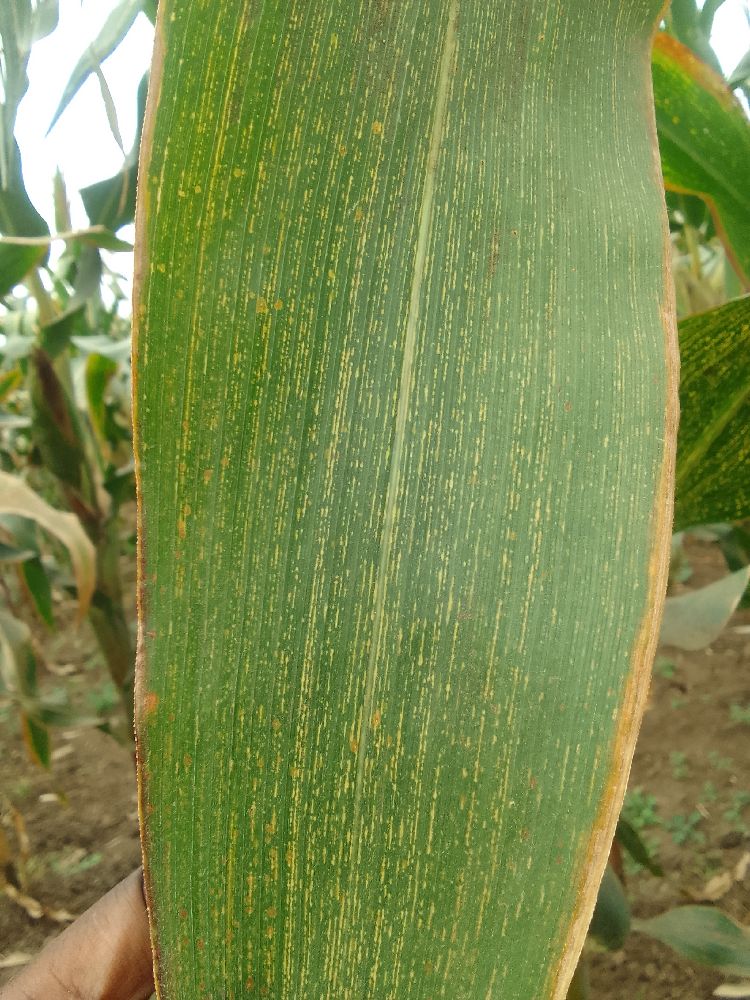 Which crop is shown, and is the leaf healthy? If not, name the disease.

maize, maize streak virus
